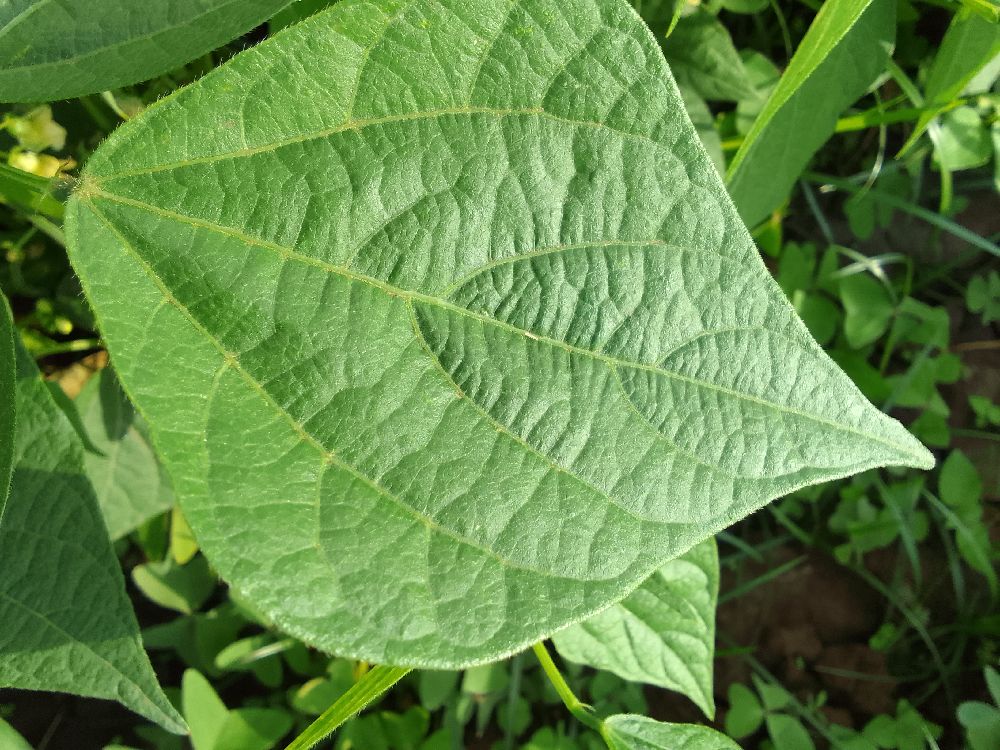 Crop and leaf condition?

common bean, healthy
